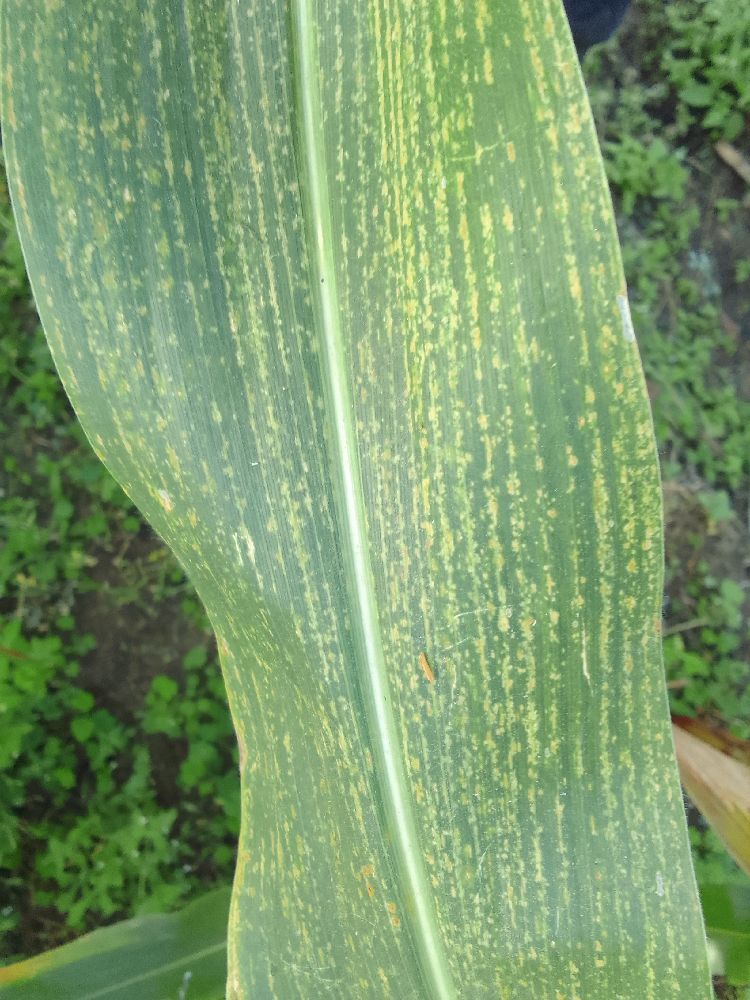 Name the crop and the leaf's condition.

maize, maize streak virus
